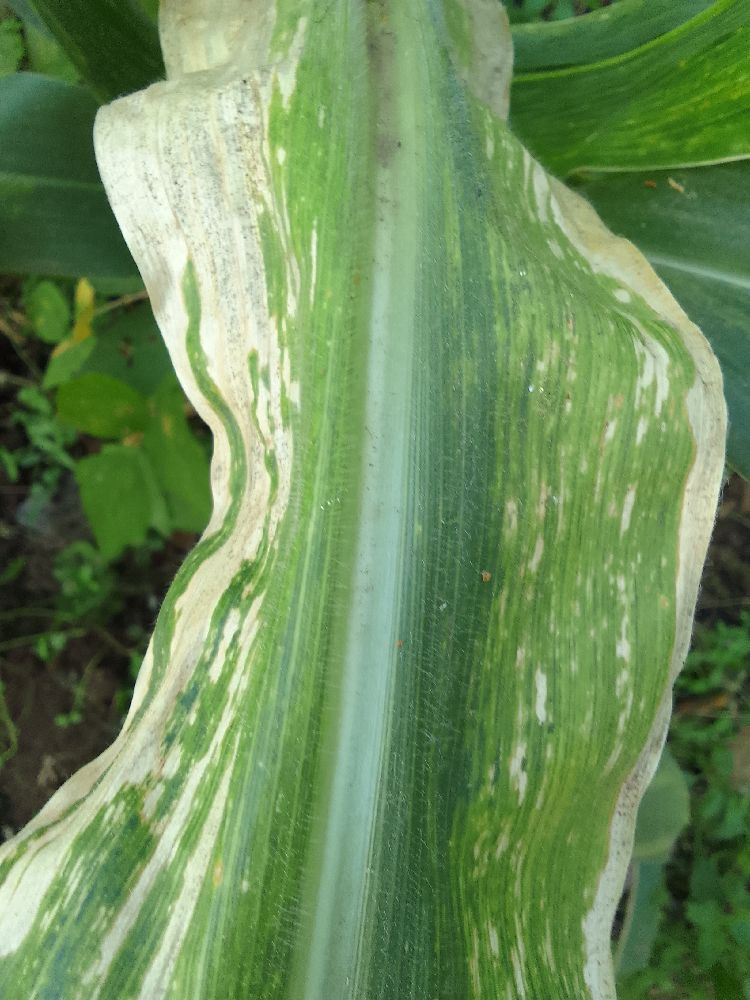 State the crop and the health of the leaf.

maize, maize lethal necrosis
